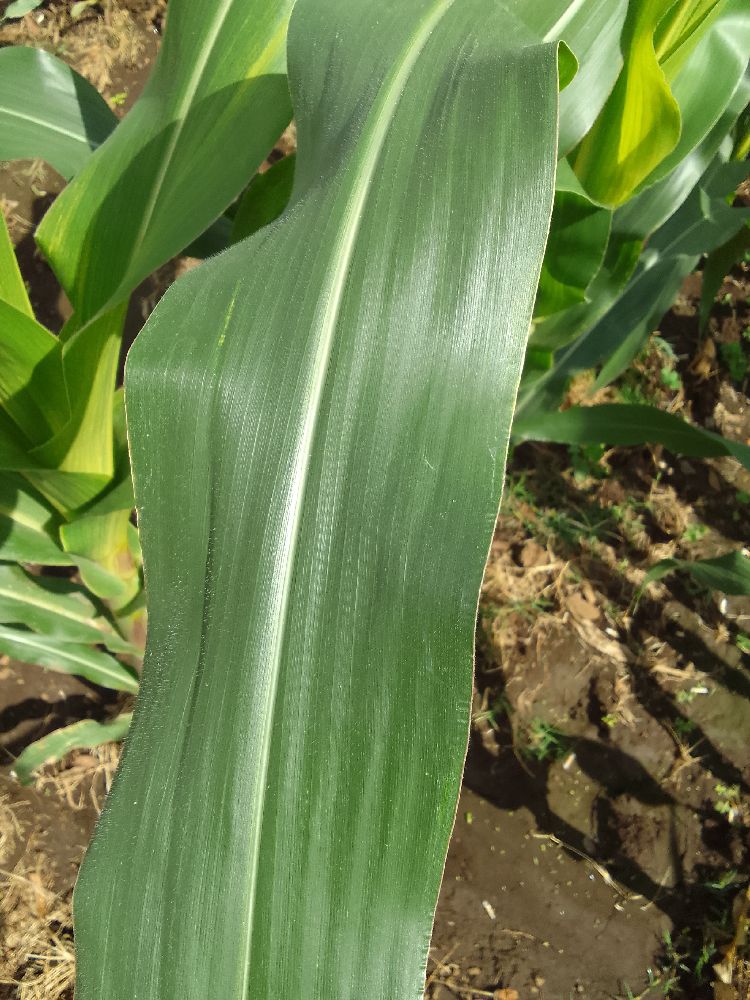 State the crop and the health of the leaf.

maize, healthy
